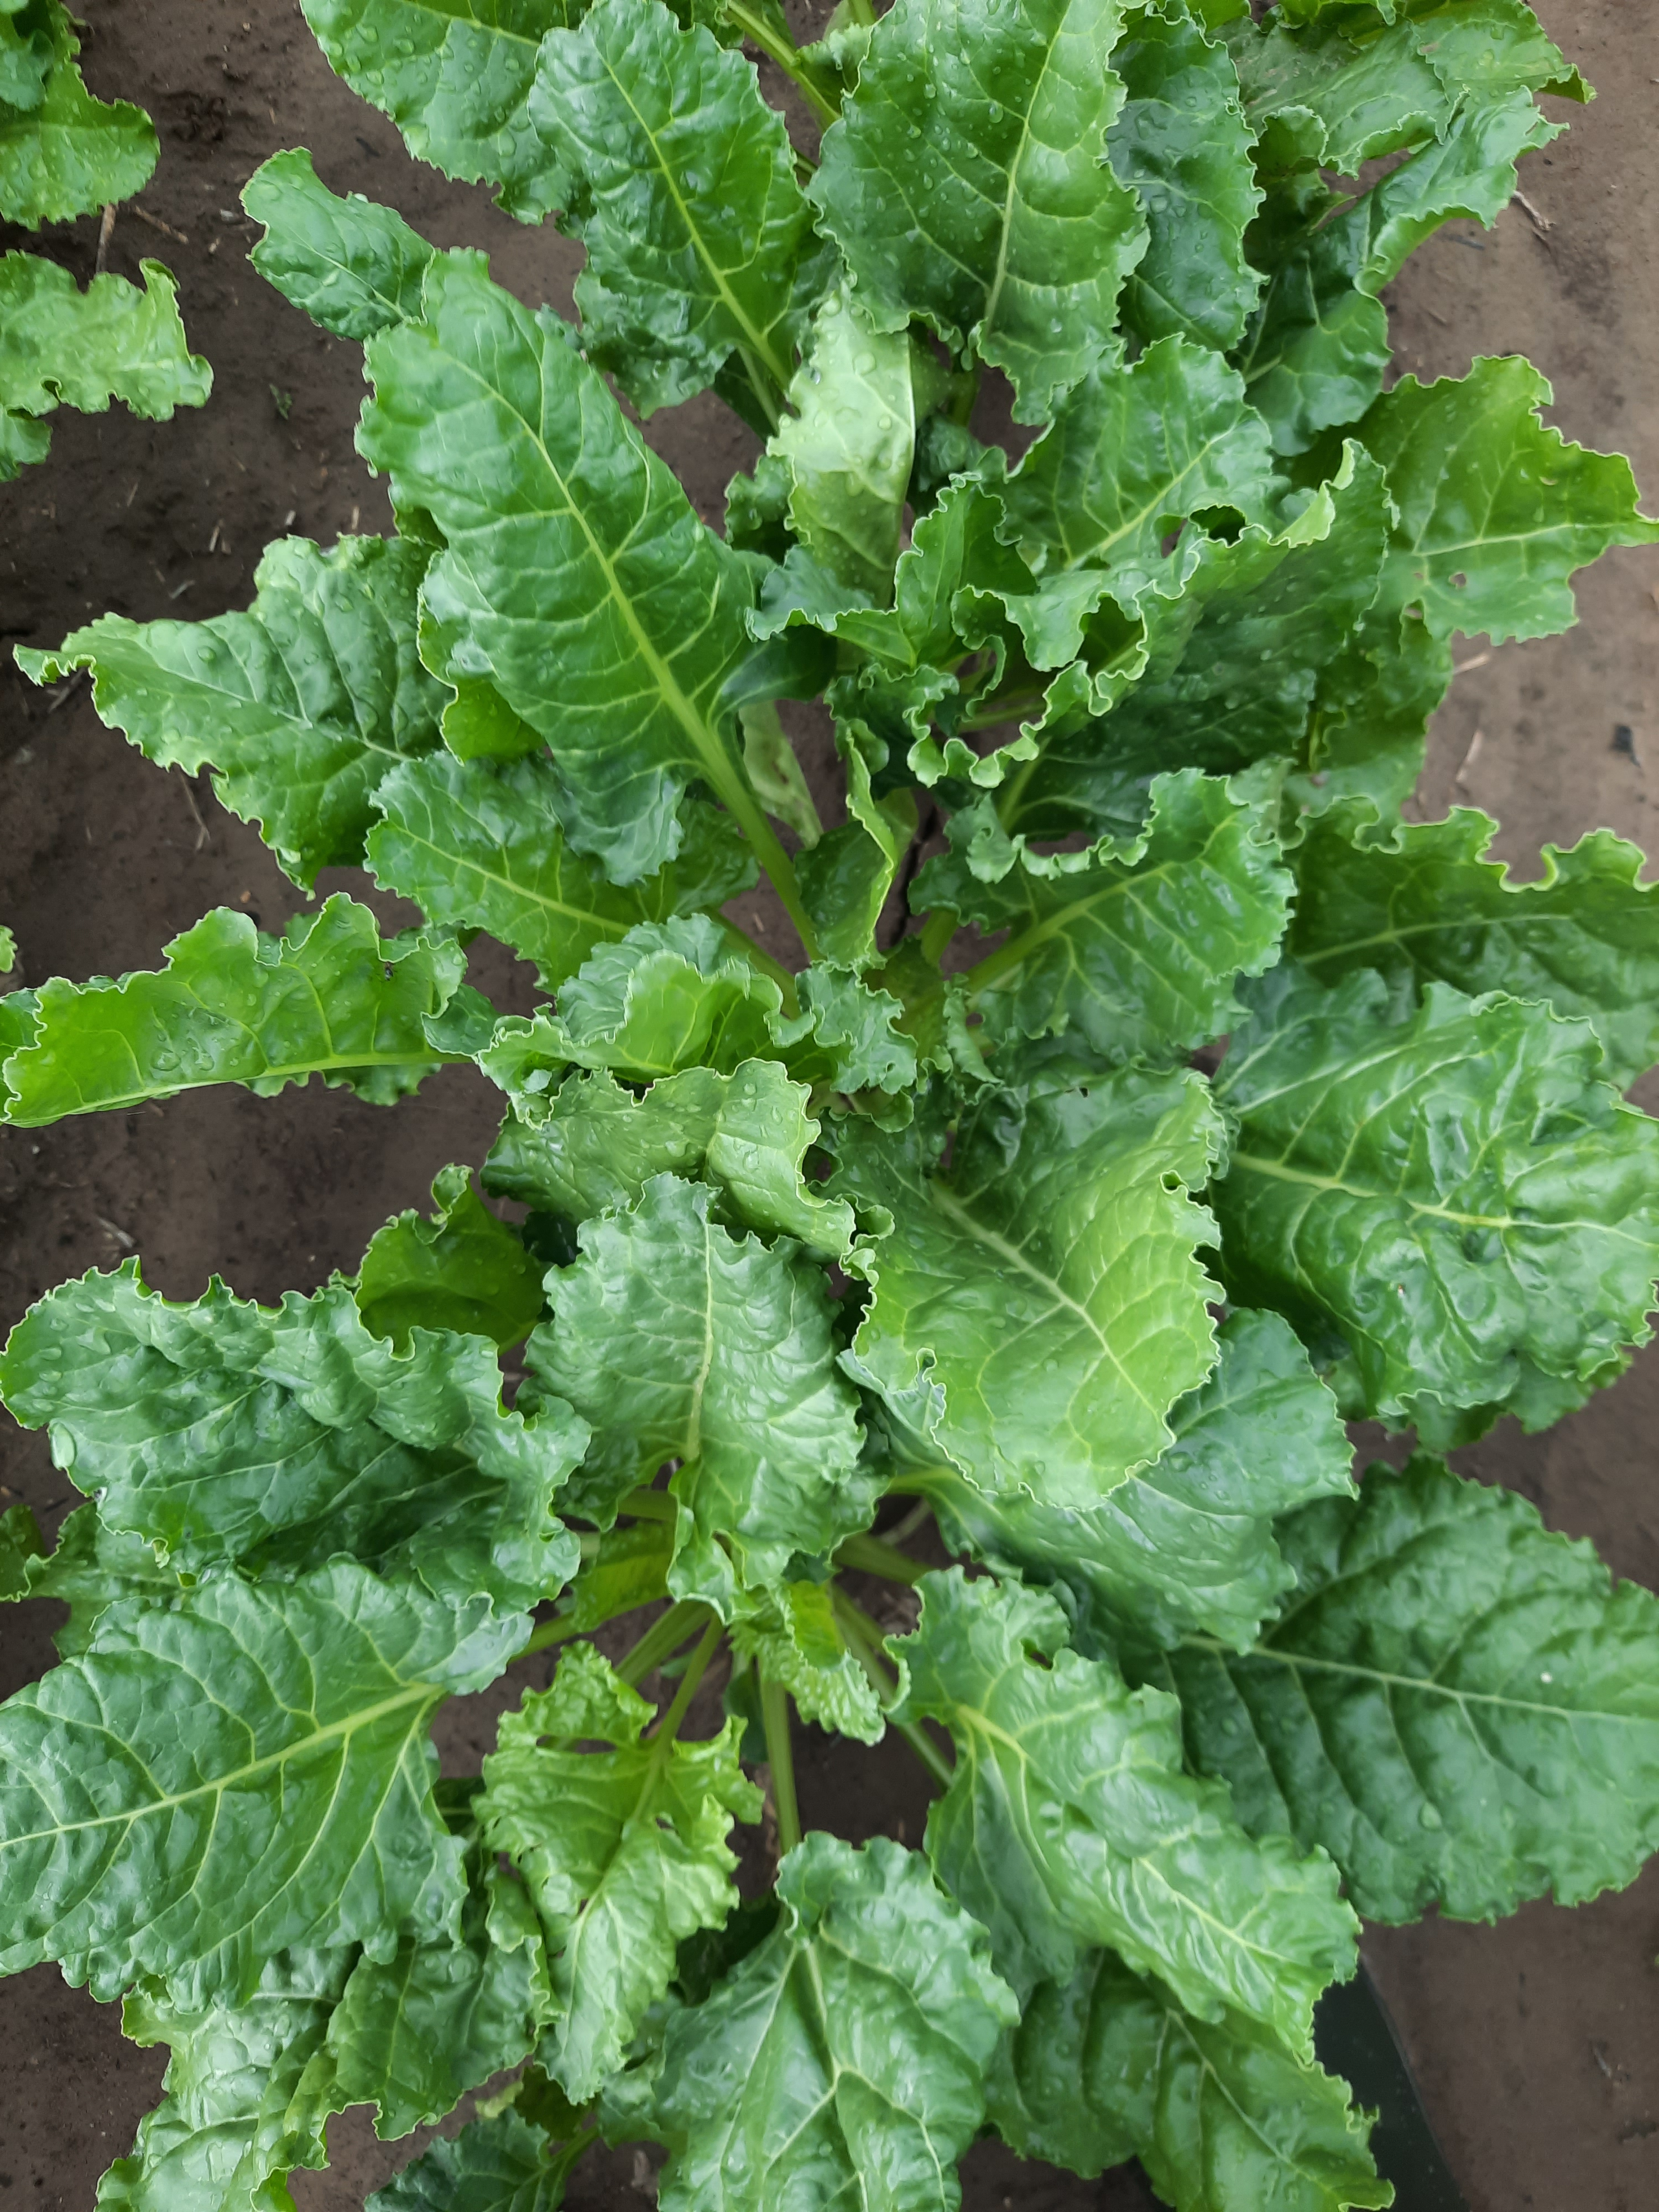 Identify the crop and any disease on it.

beet, unaffected
